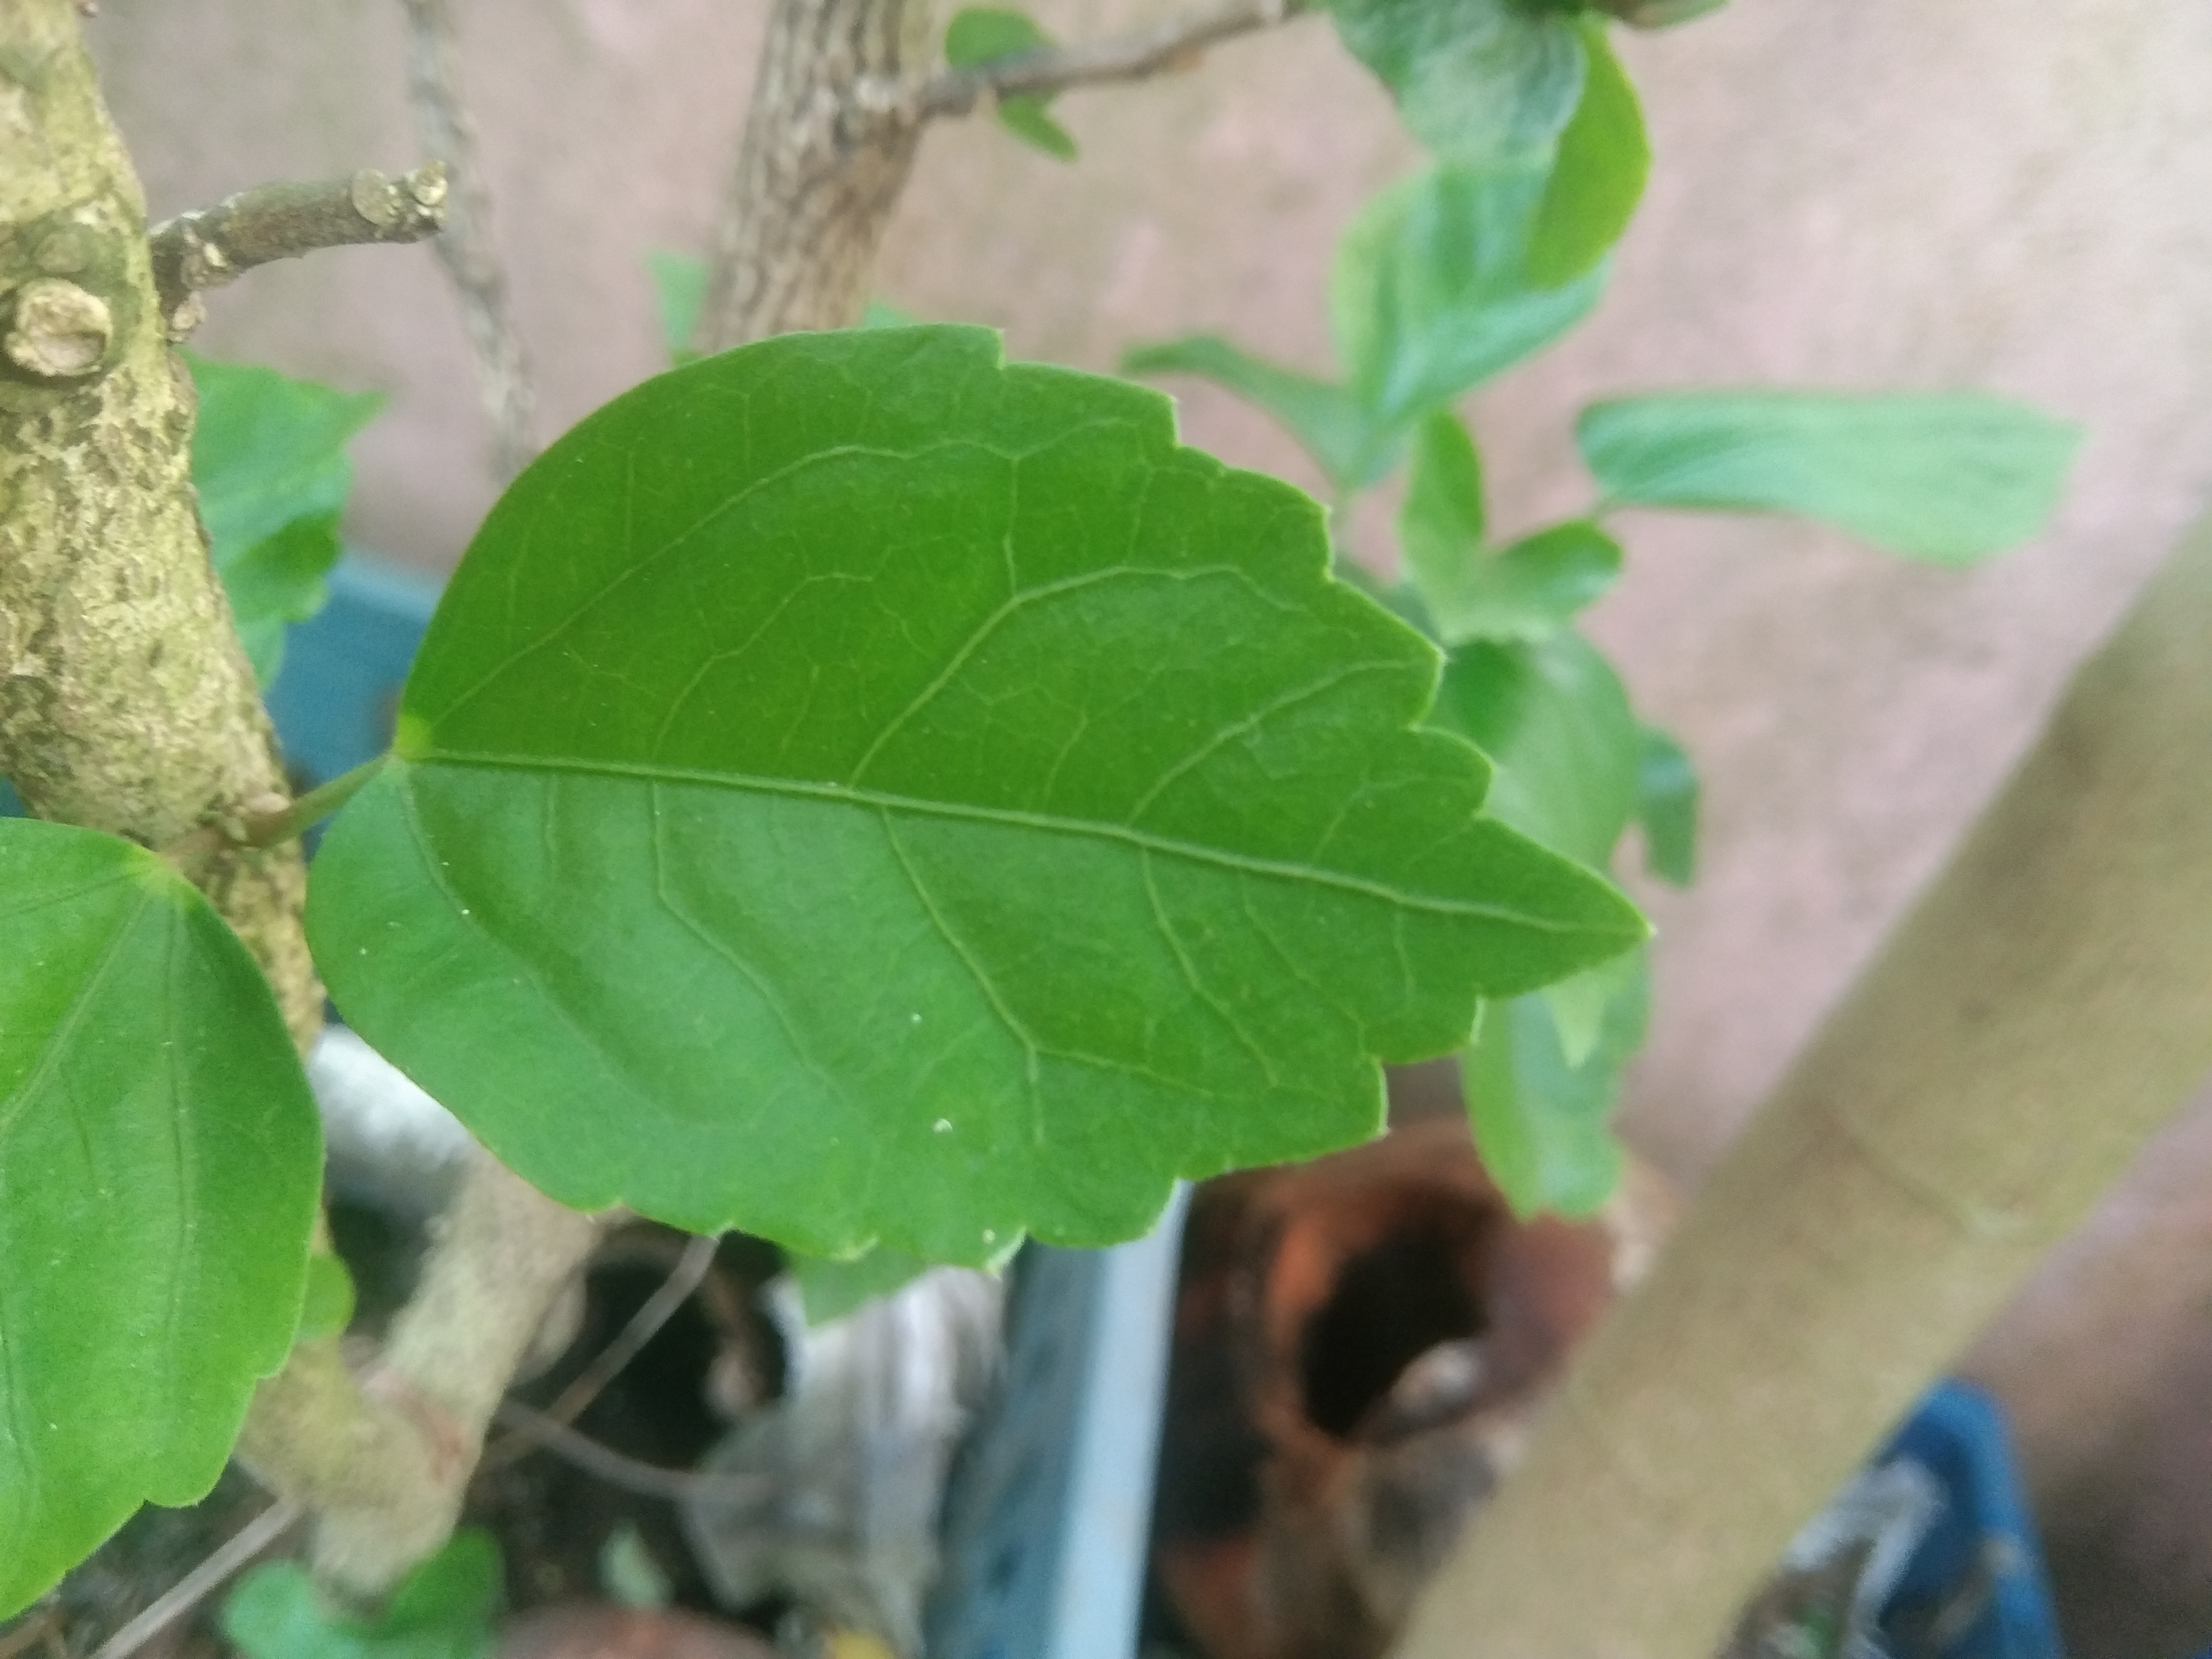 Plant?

hibiscus
